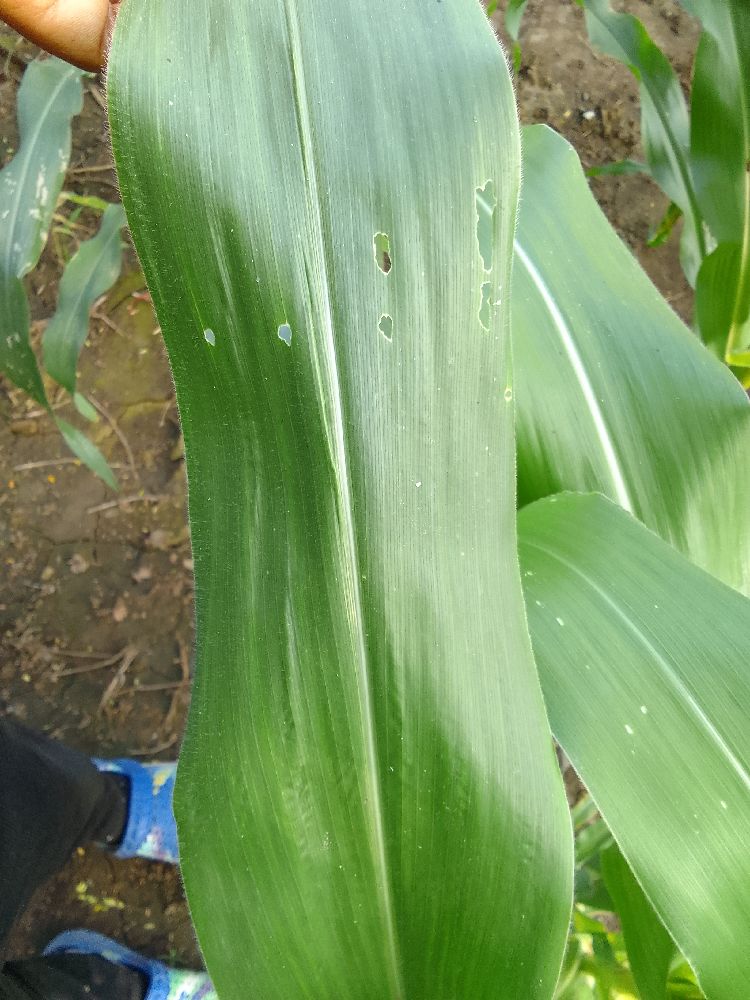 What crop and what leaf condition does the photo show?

maize, healthy
